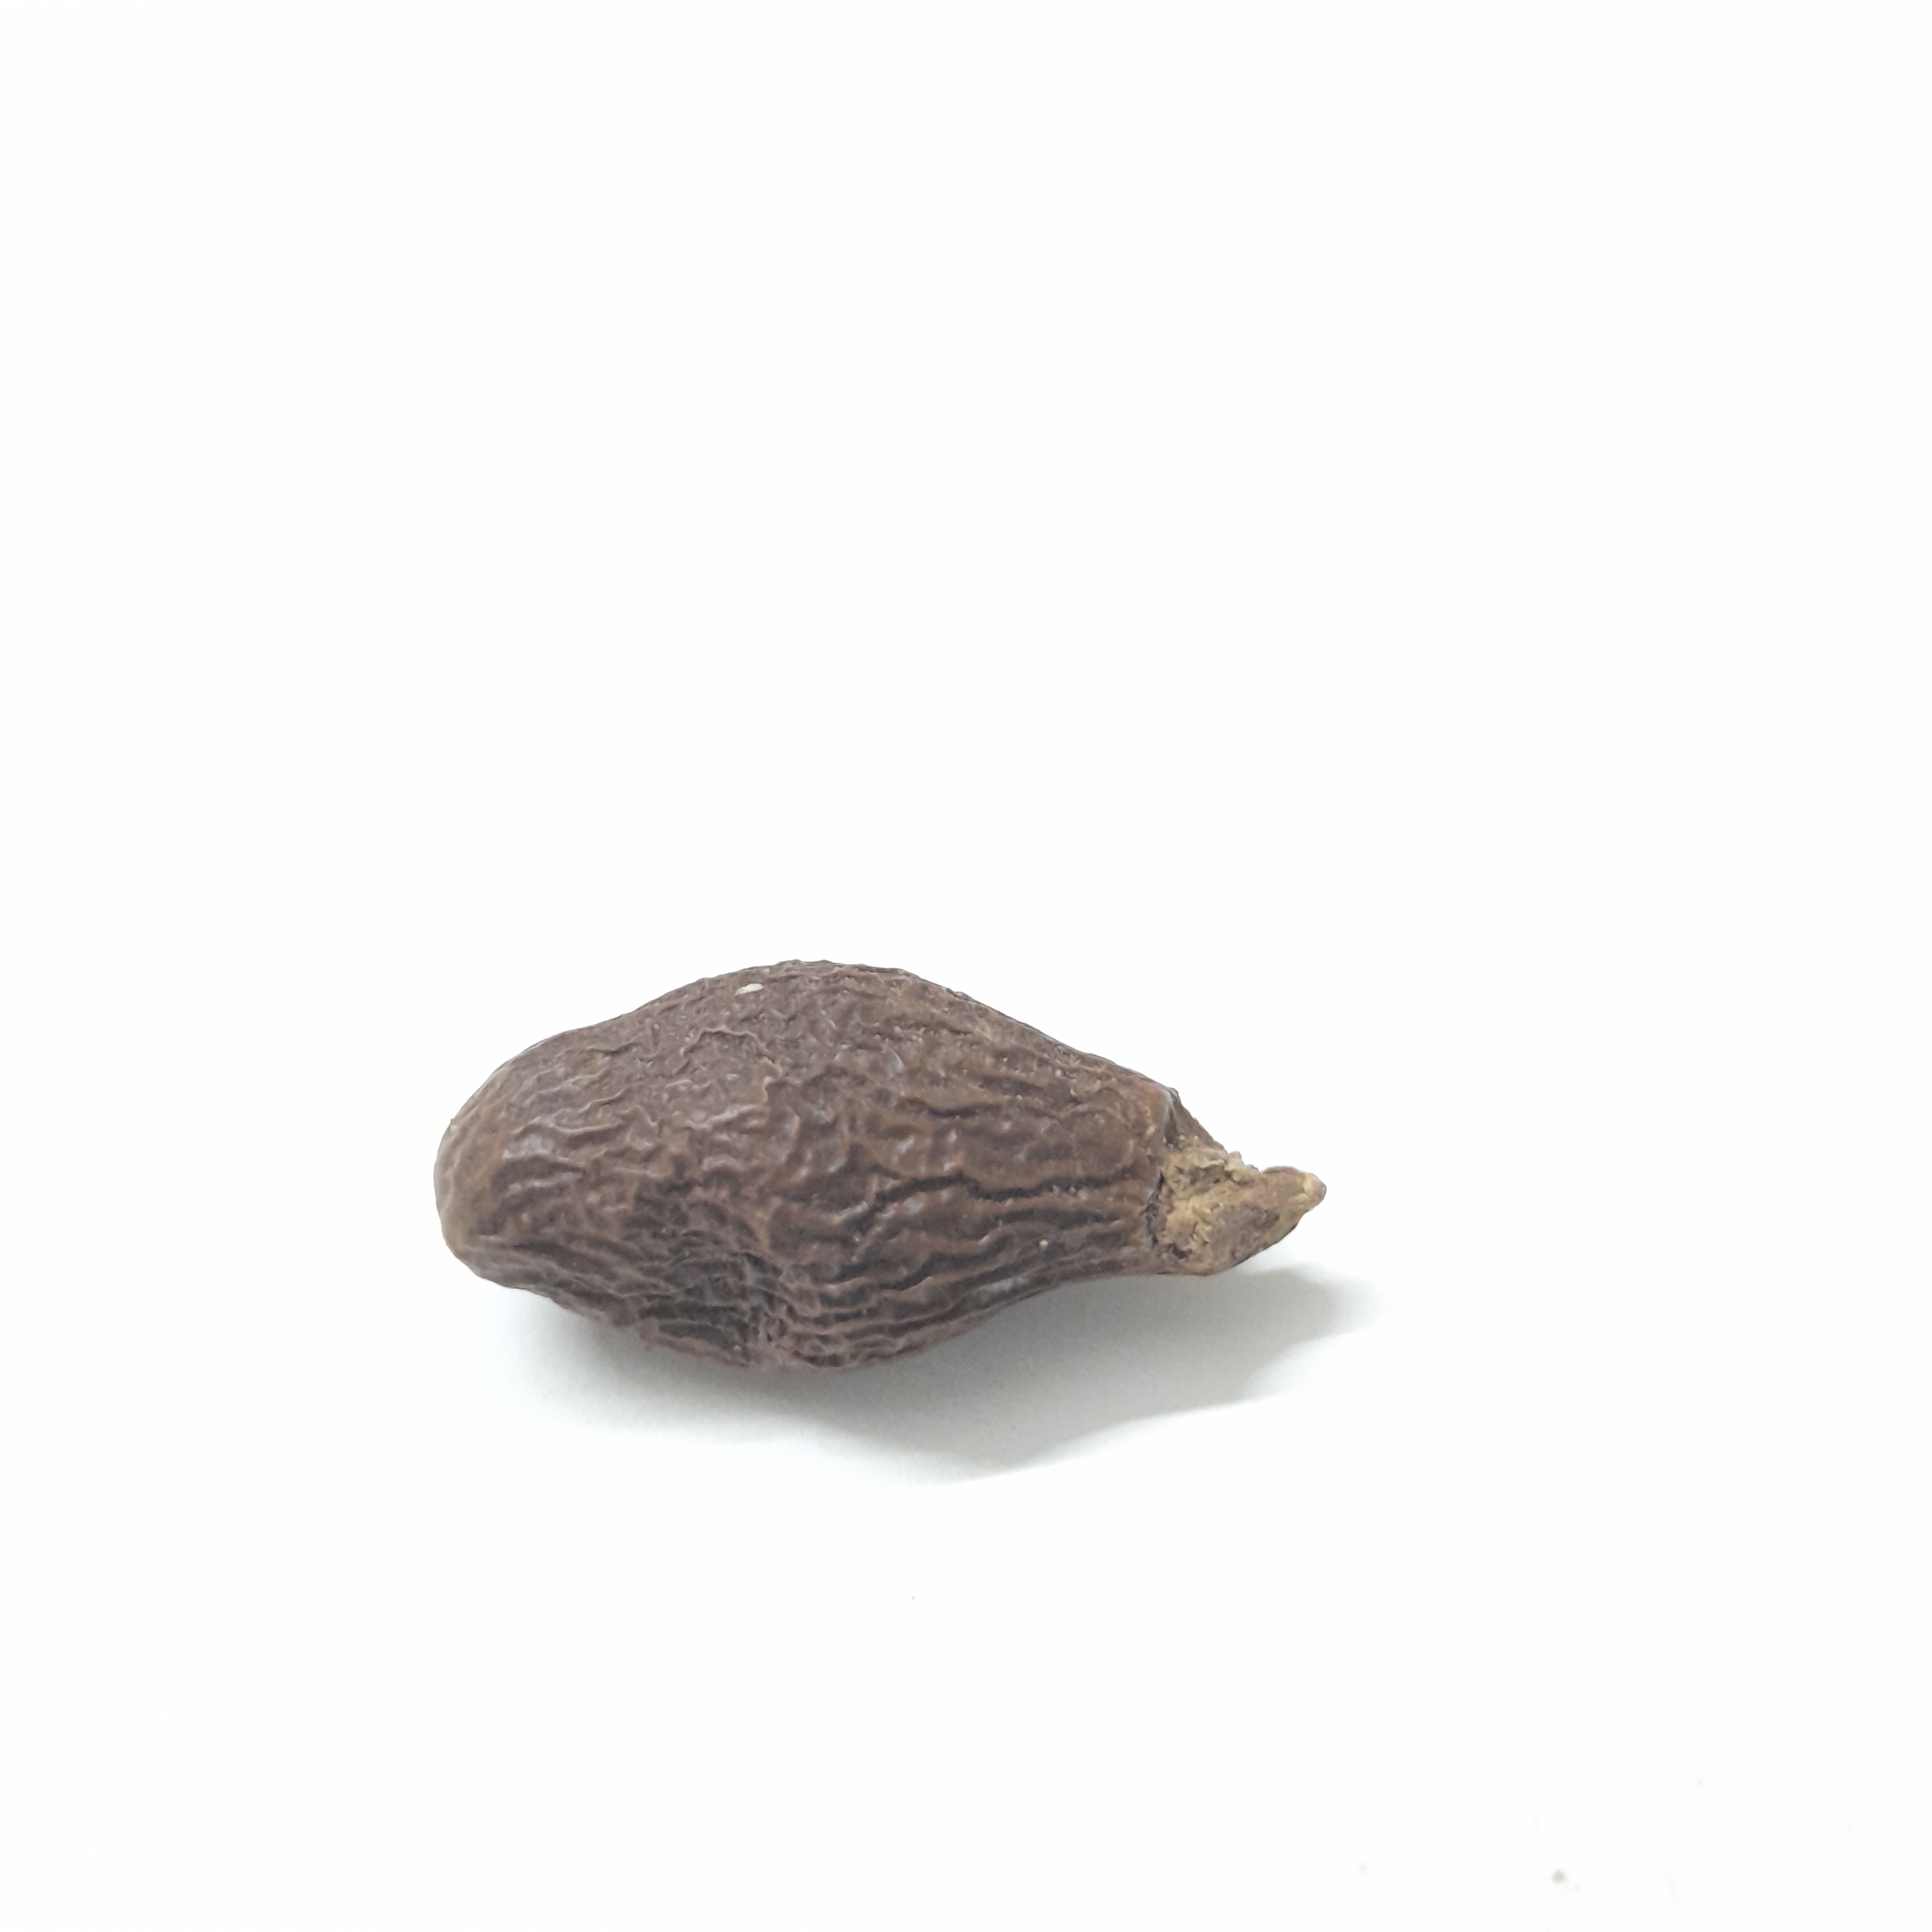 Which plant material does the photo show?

niranjanphal
